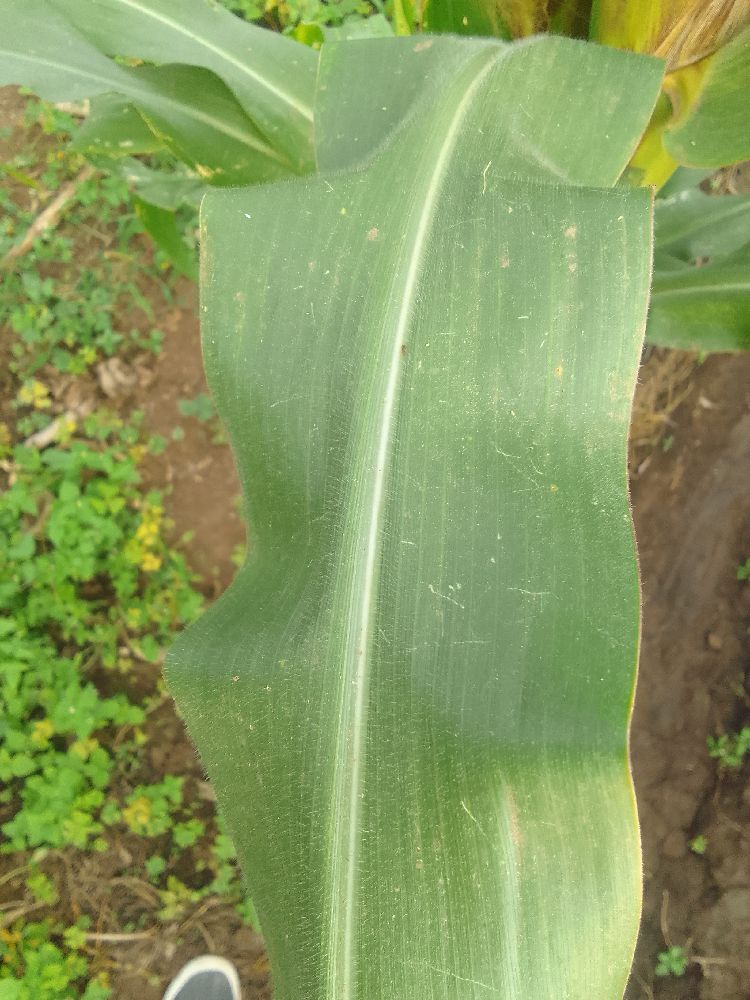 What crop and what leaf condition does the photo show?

maize, healthy
